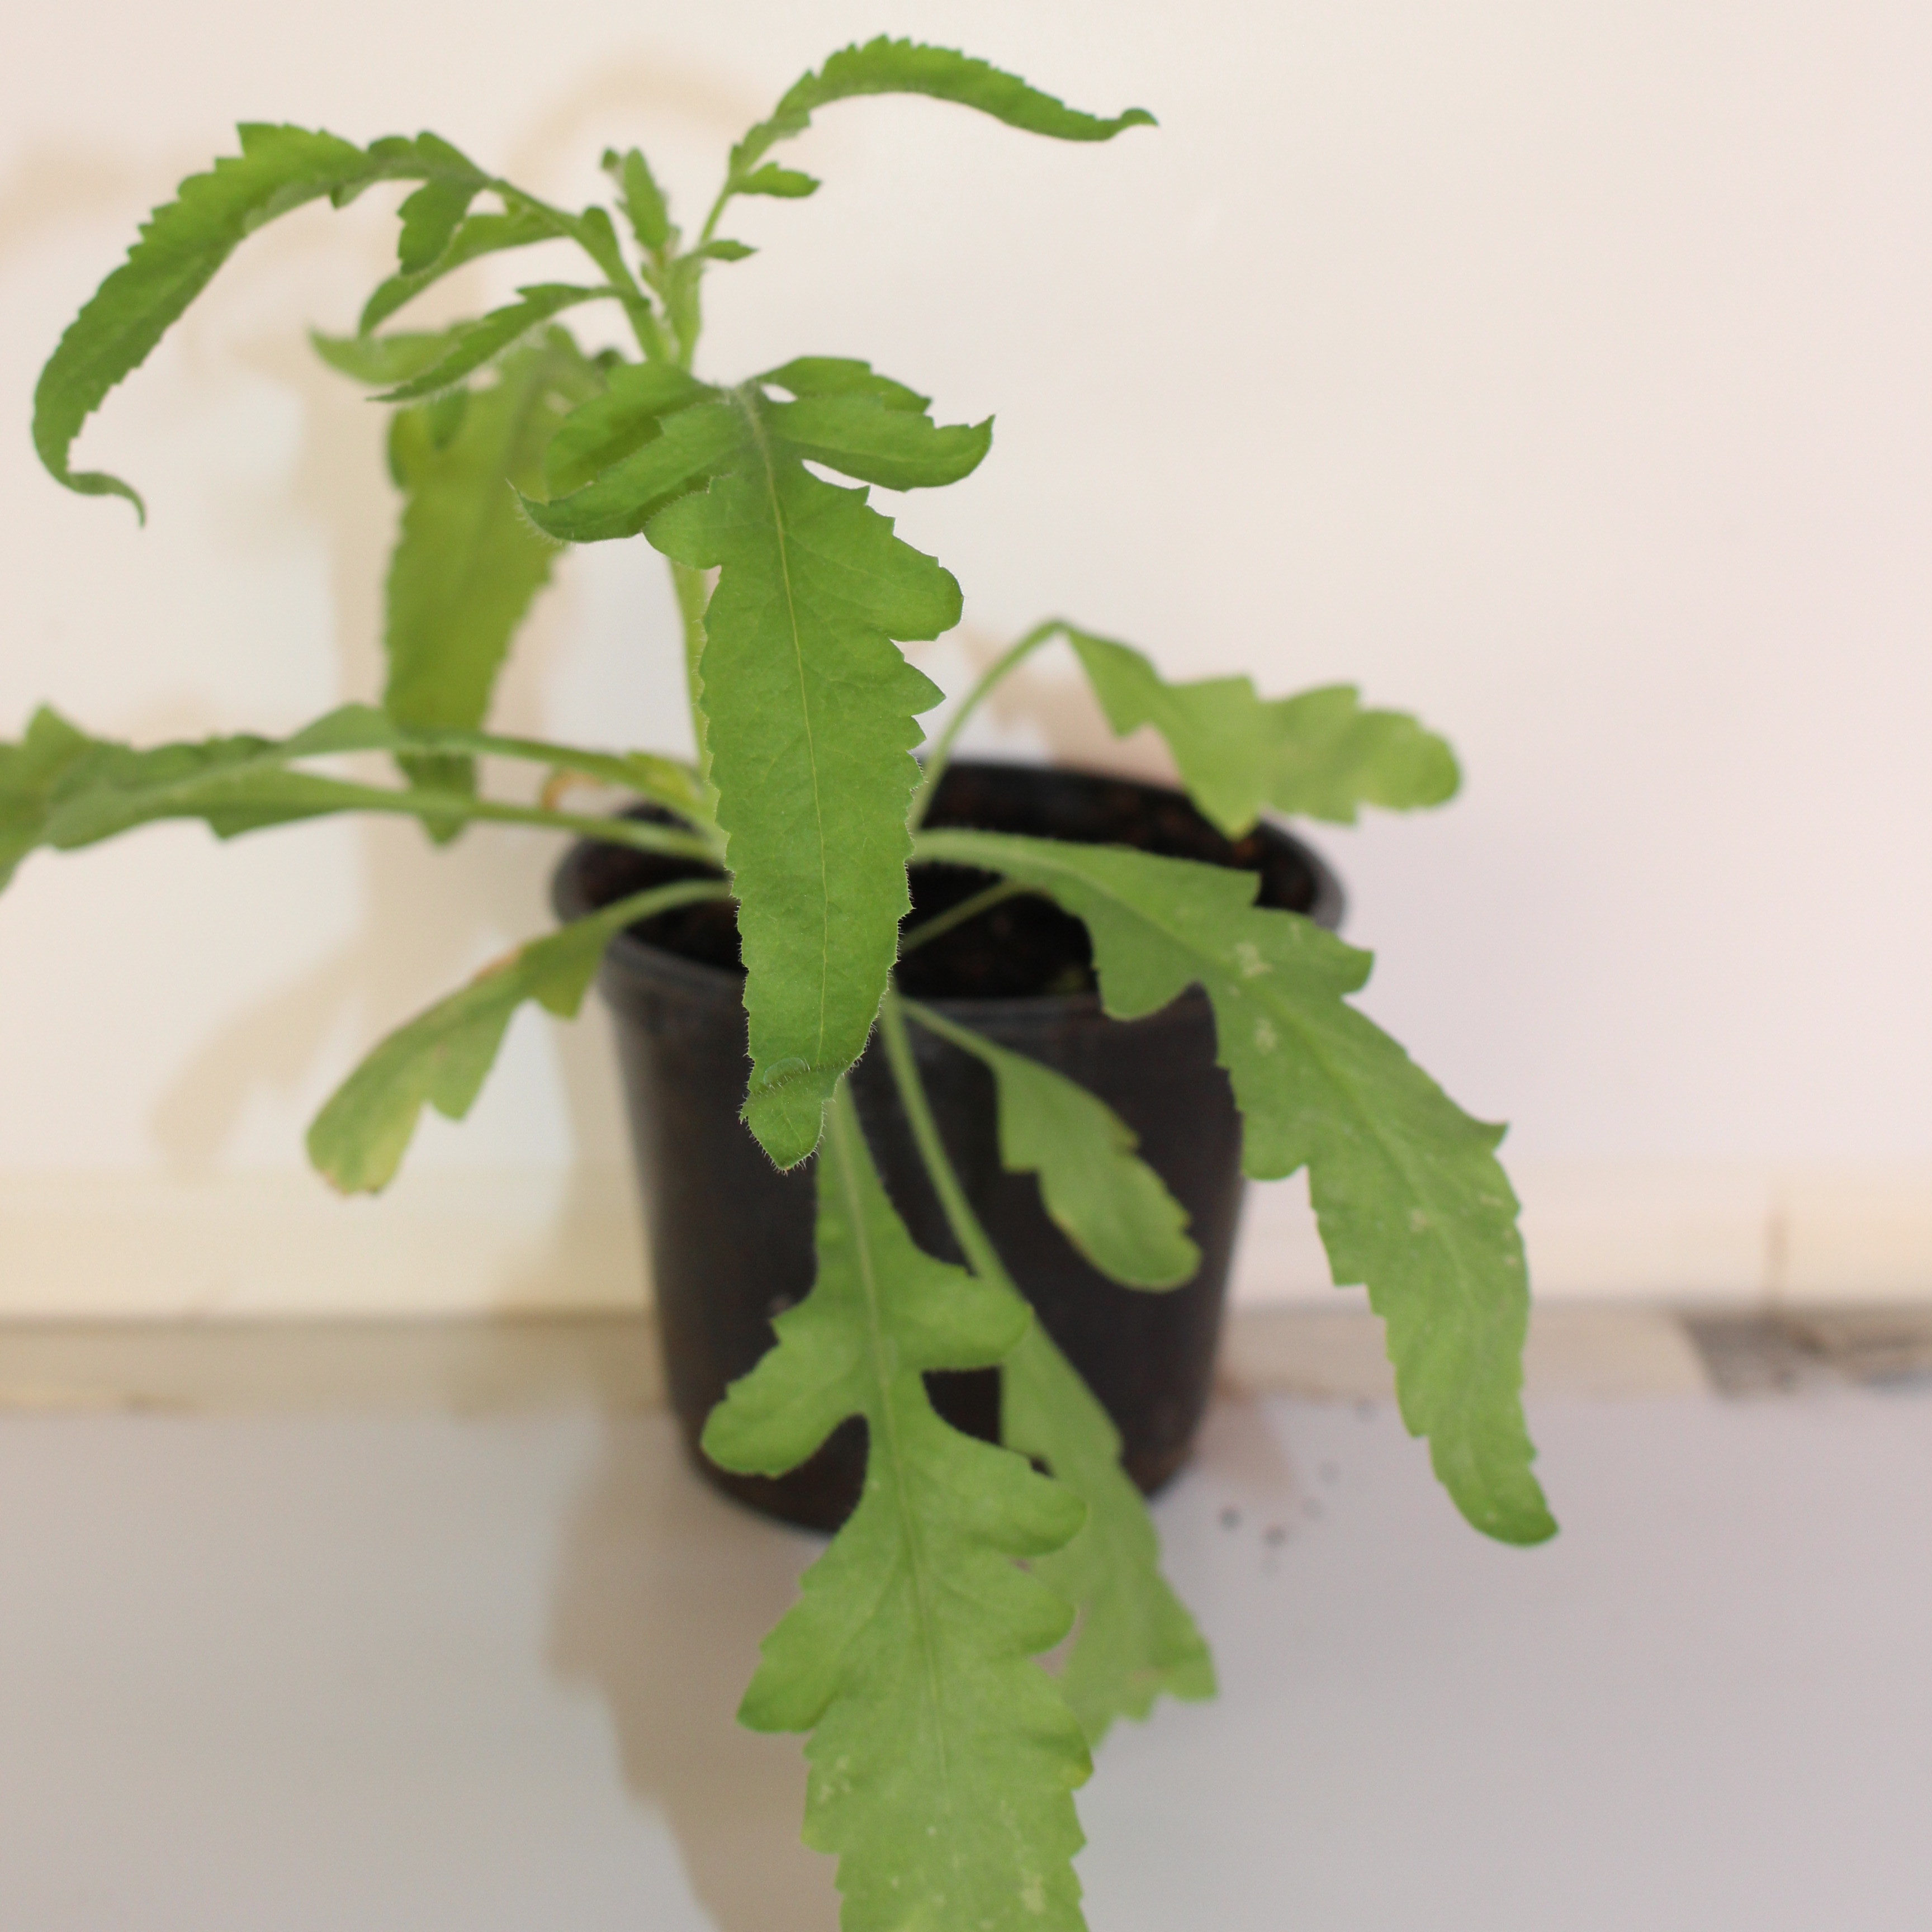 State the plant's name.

Papaver rhoeas
